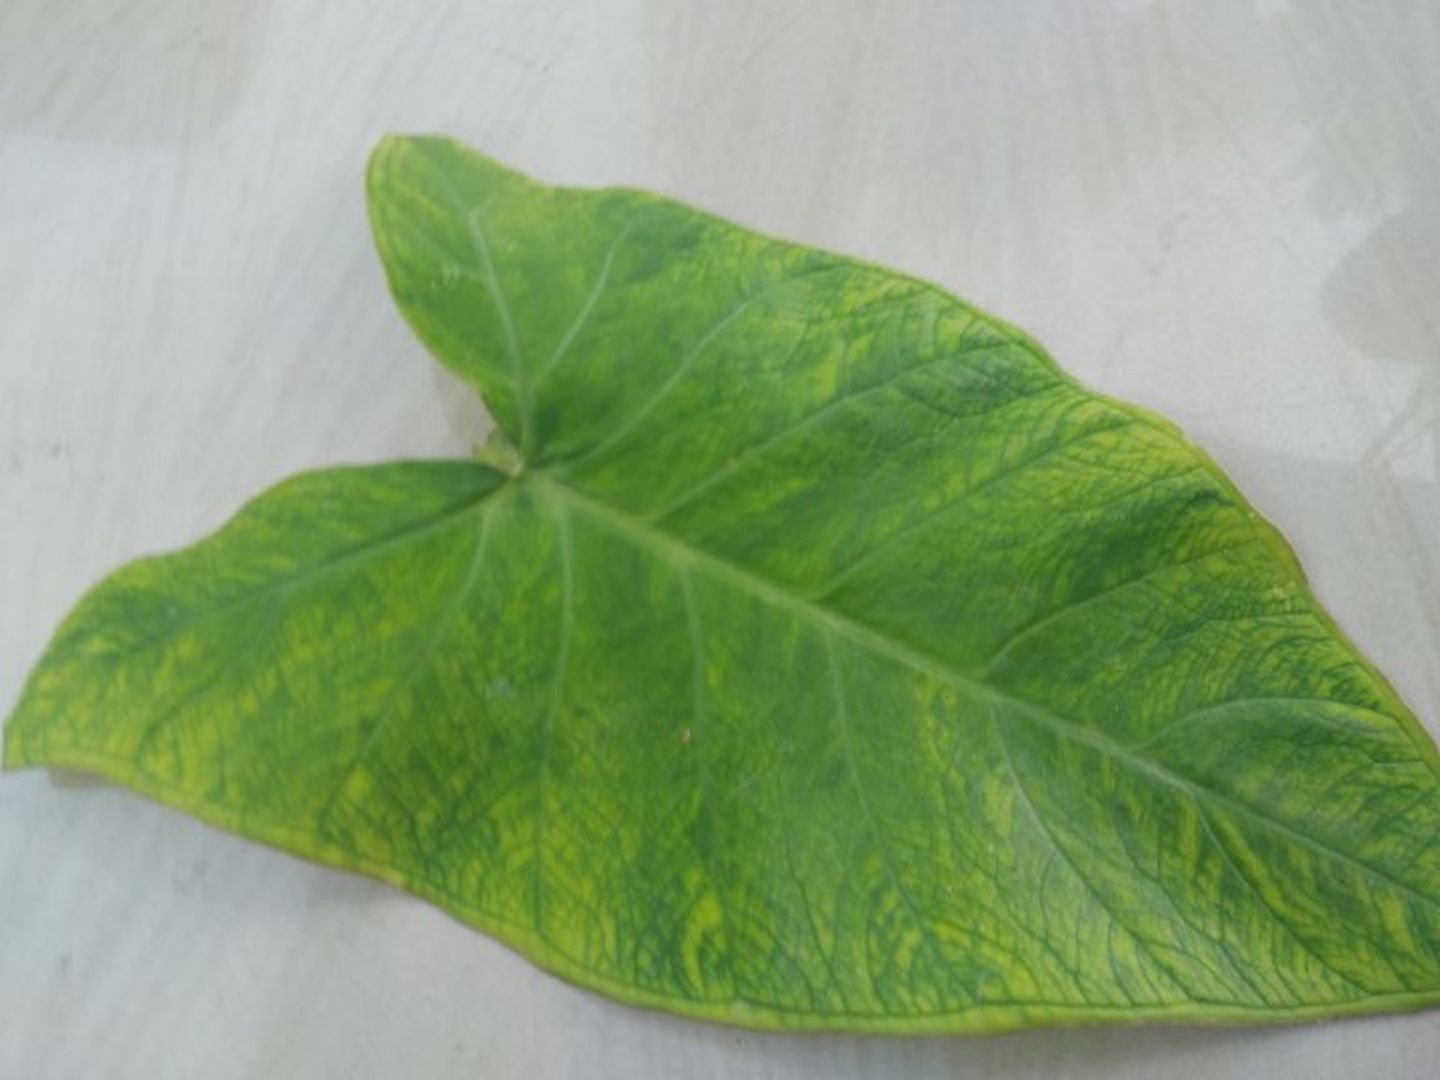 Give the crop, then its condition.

taro, mosaic
